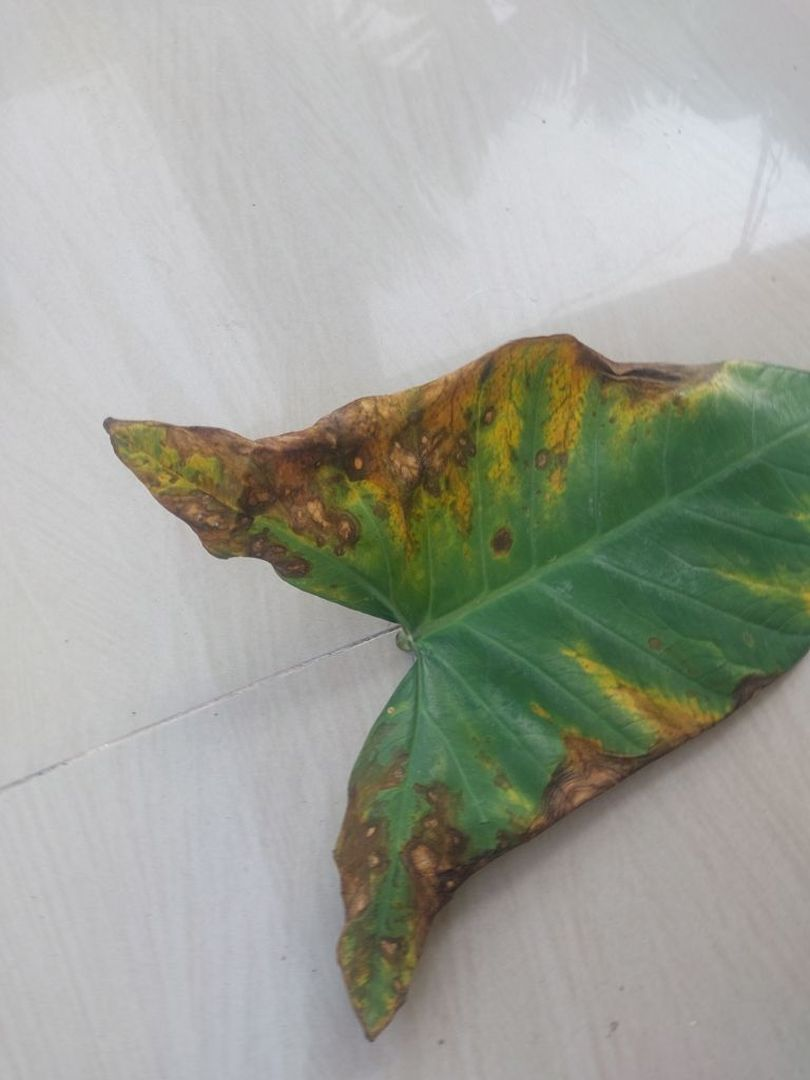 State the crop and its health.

taro, leaf blight
